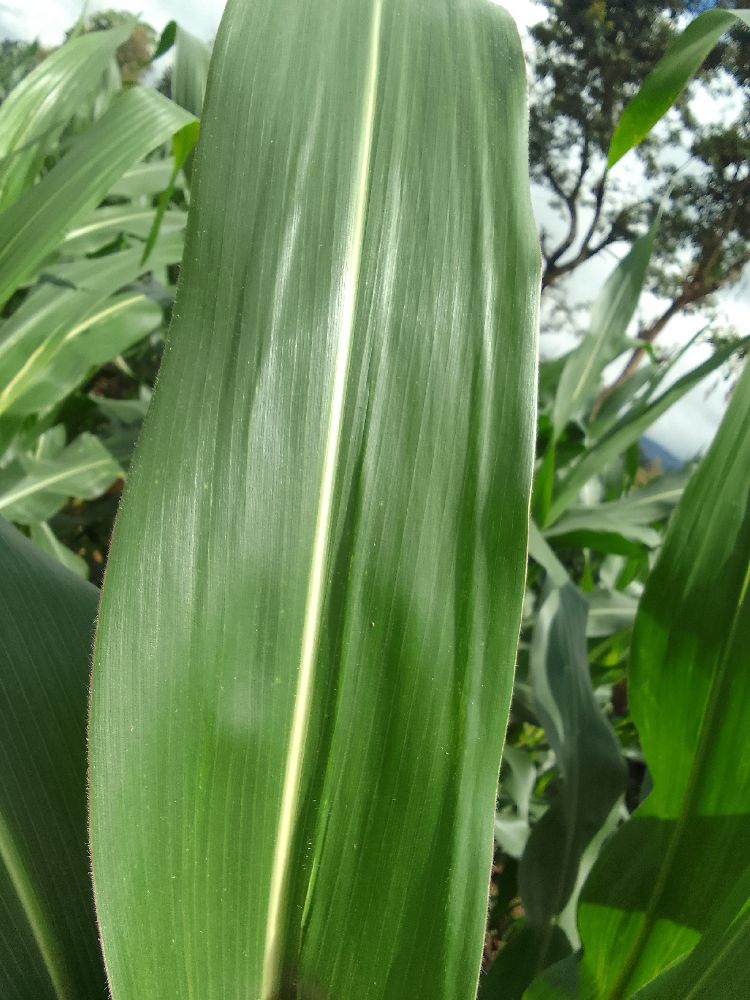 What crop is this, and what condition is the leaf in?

maize, healthy
